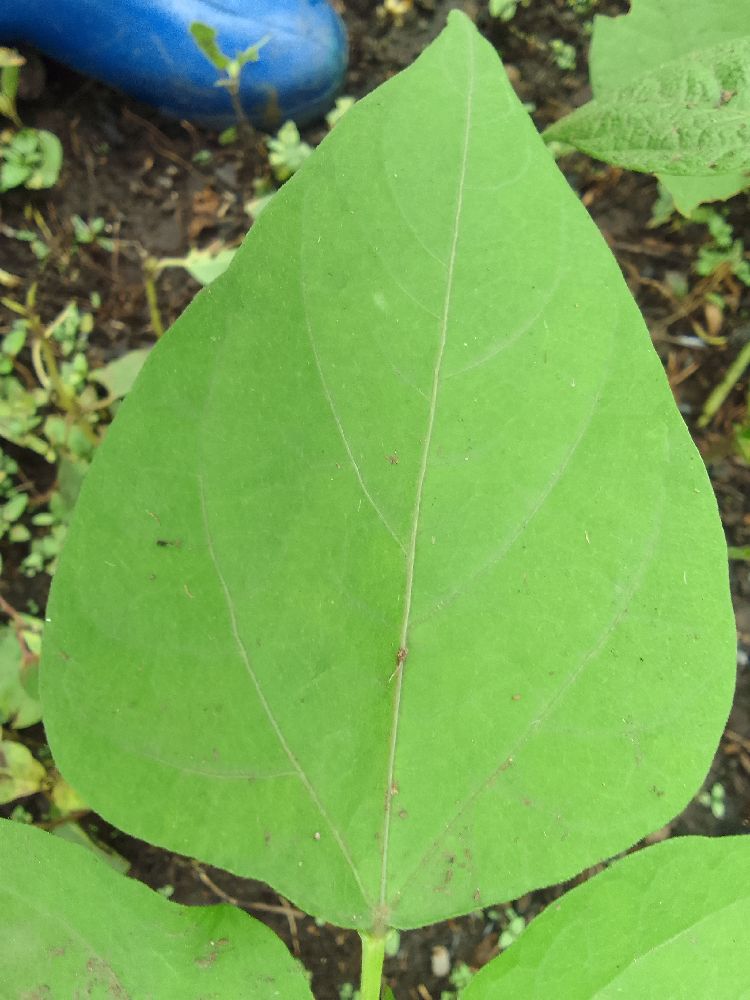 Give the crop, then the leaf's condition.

common bean, healthy
